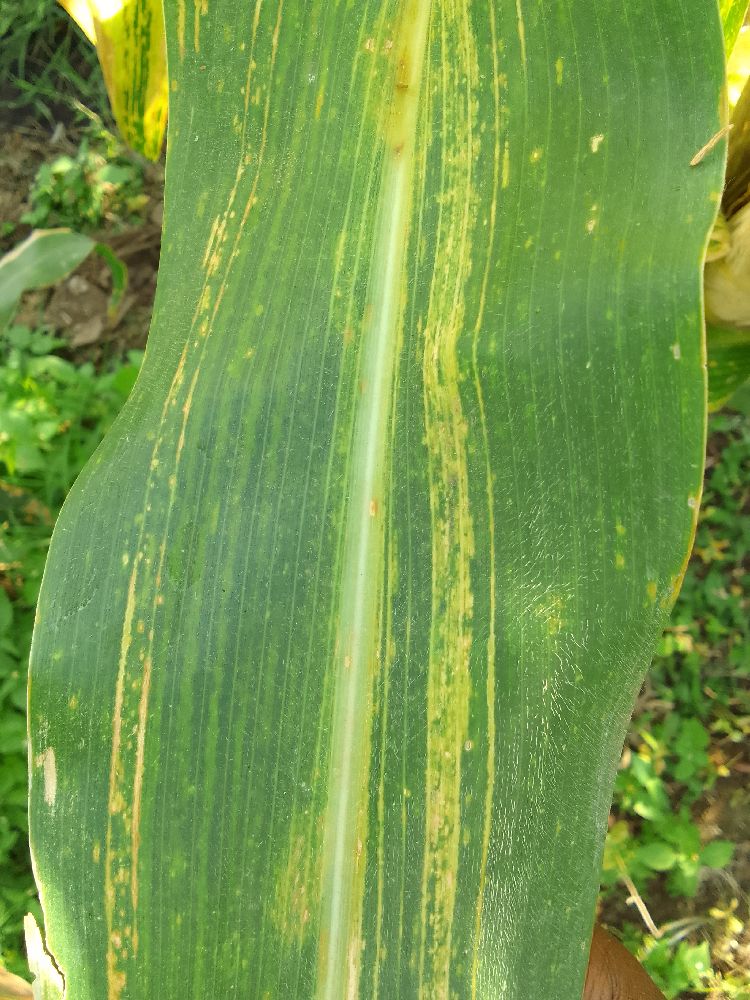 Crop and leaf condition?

maize, maize lethal necrosis
